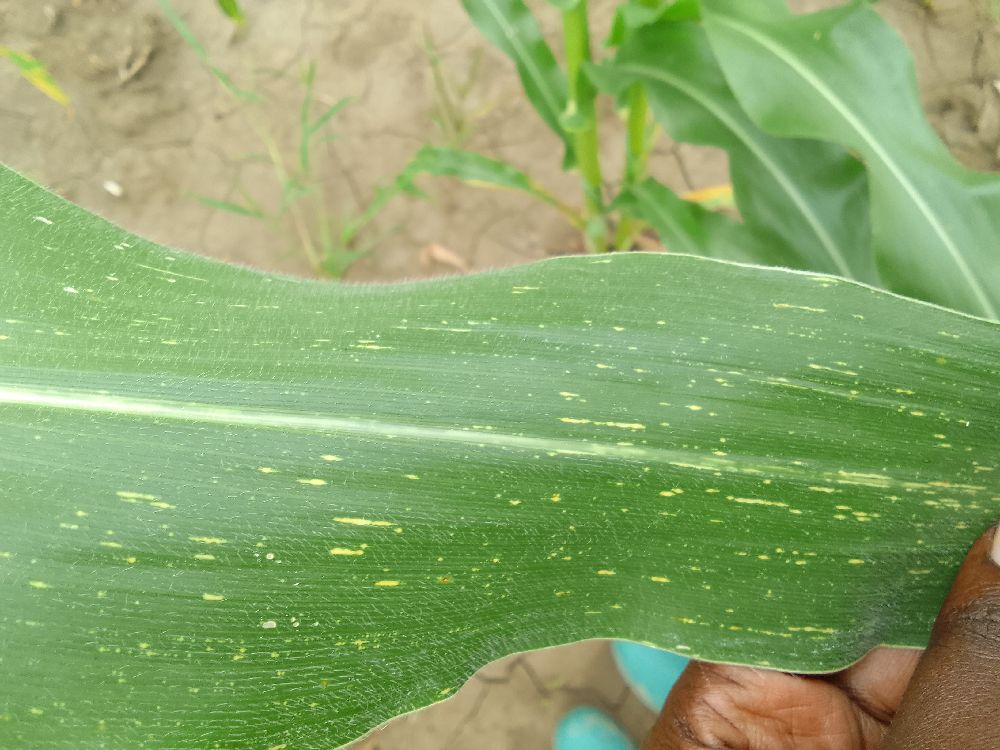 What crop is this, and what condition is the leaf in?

maize, maize streak virus
